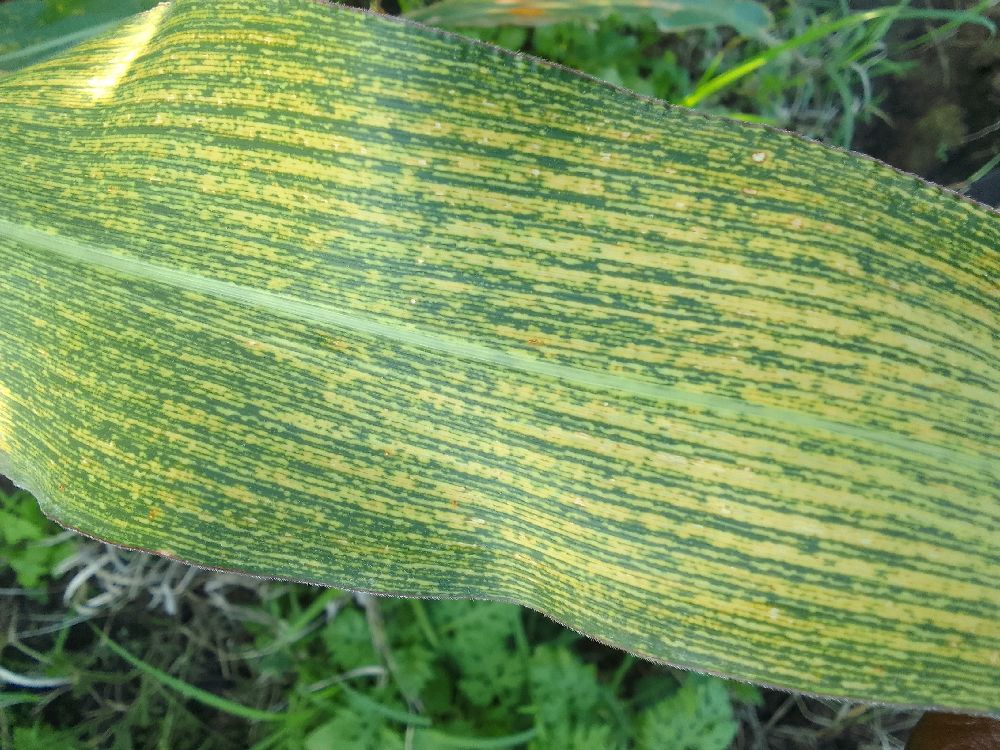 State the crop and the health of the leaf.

maize, maize streak virus
